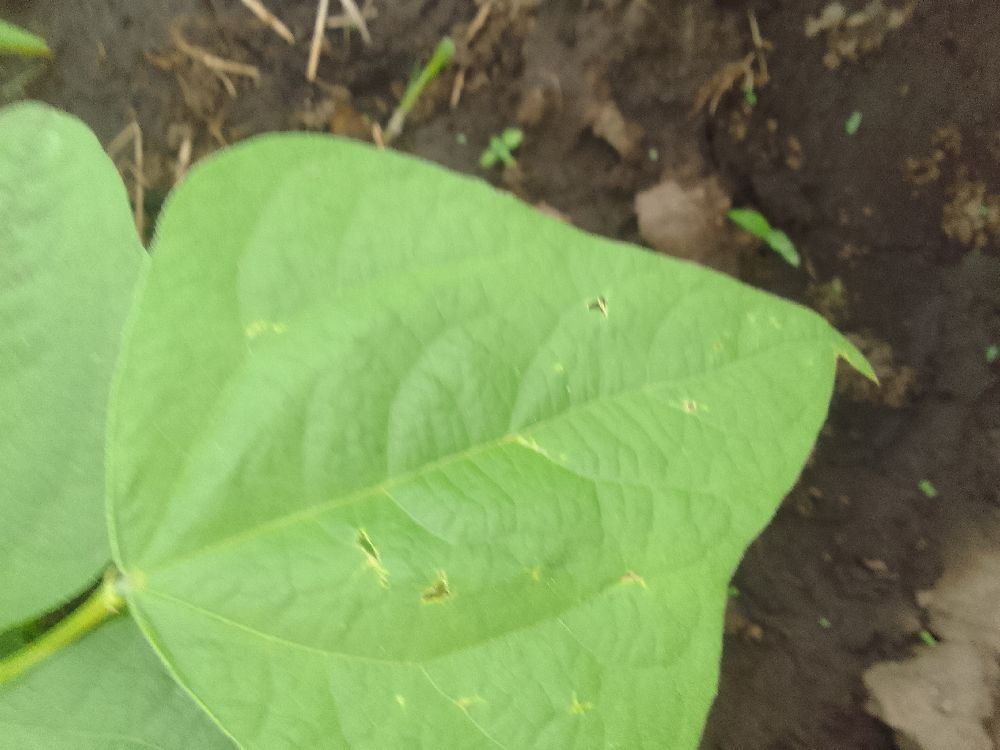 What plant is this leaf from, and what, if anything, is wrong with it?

common bean, healthy
